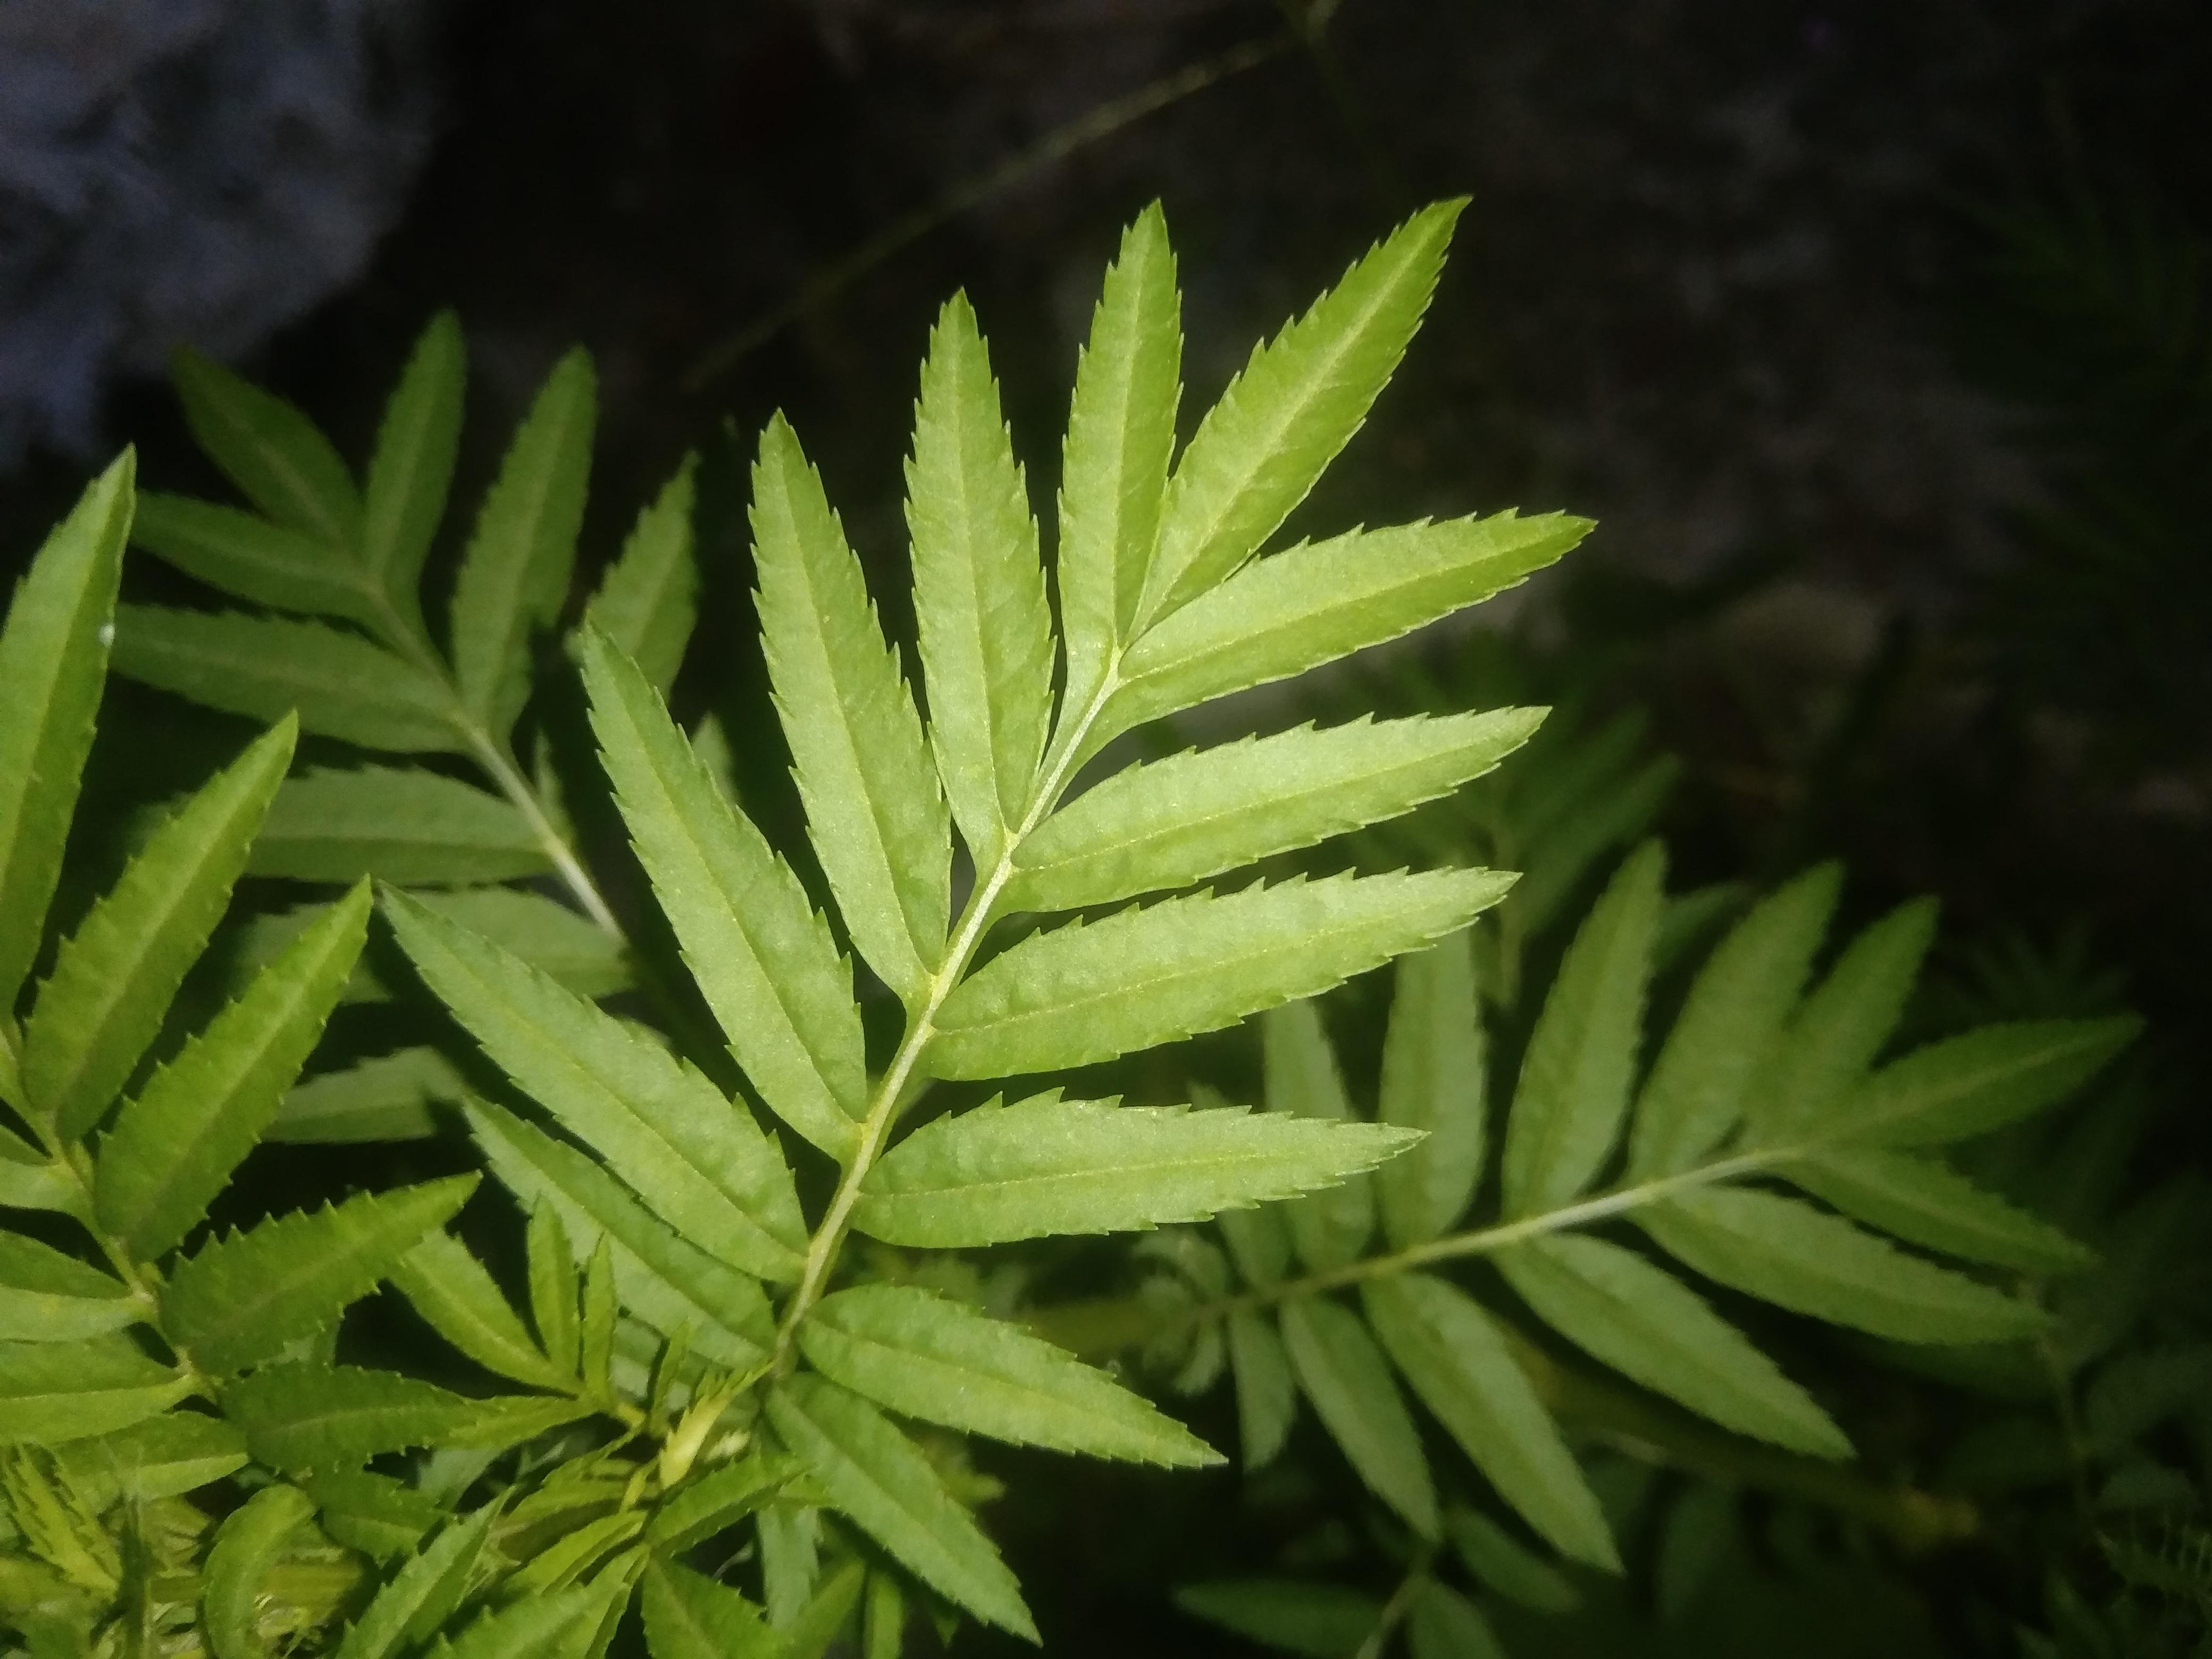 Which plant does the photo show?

marigold
